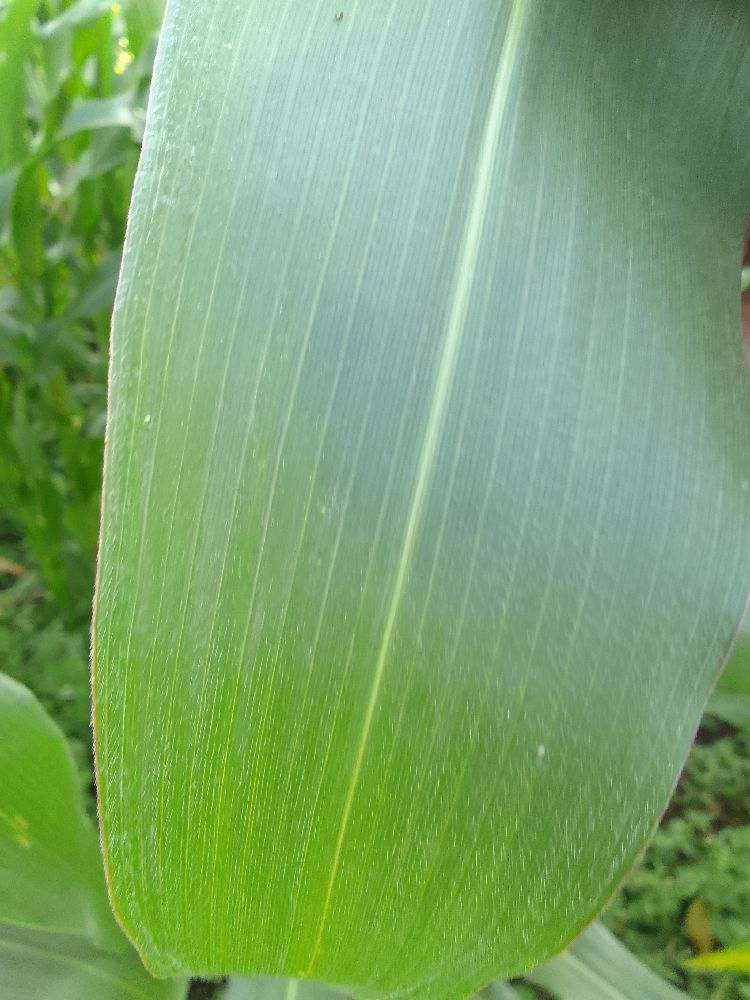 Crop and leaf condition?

maize, healthy
